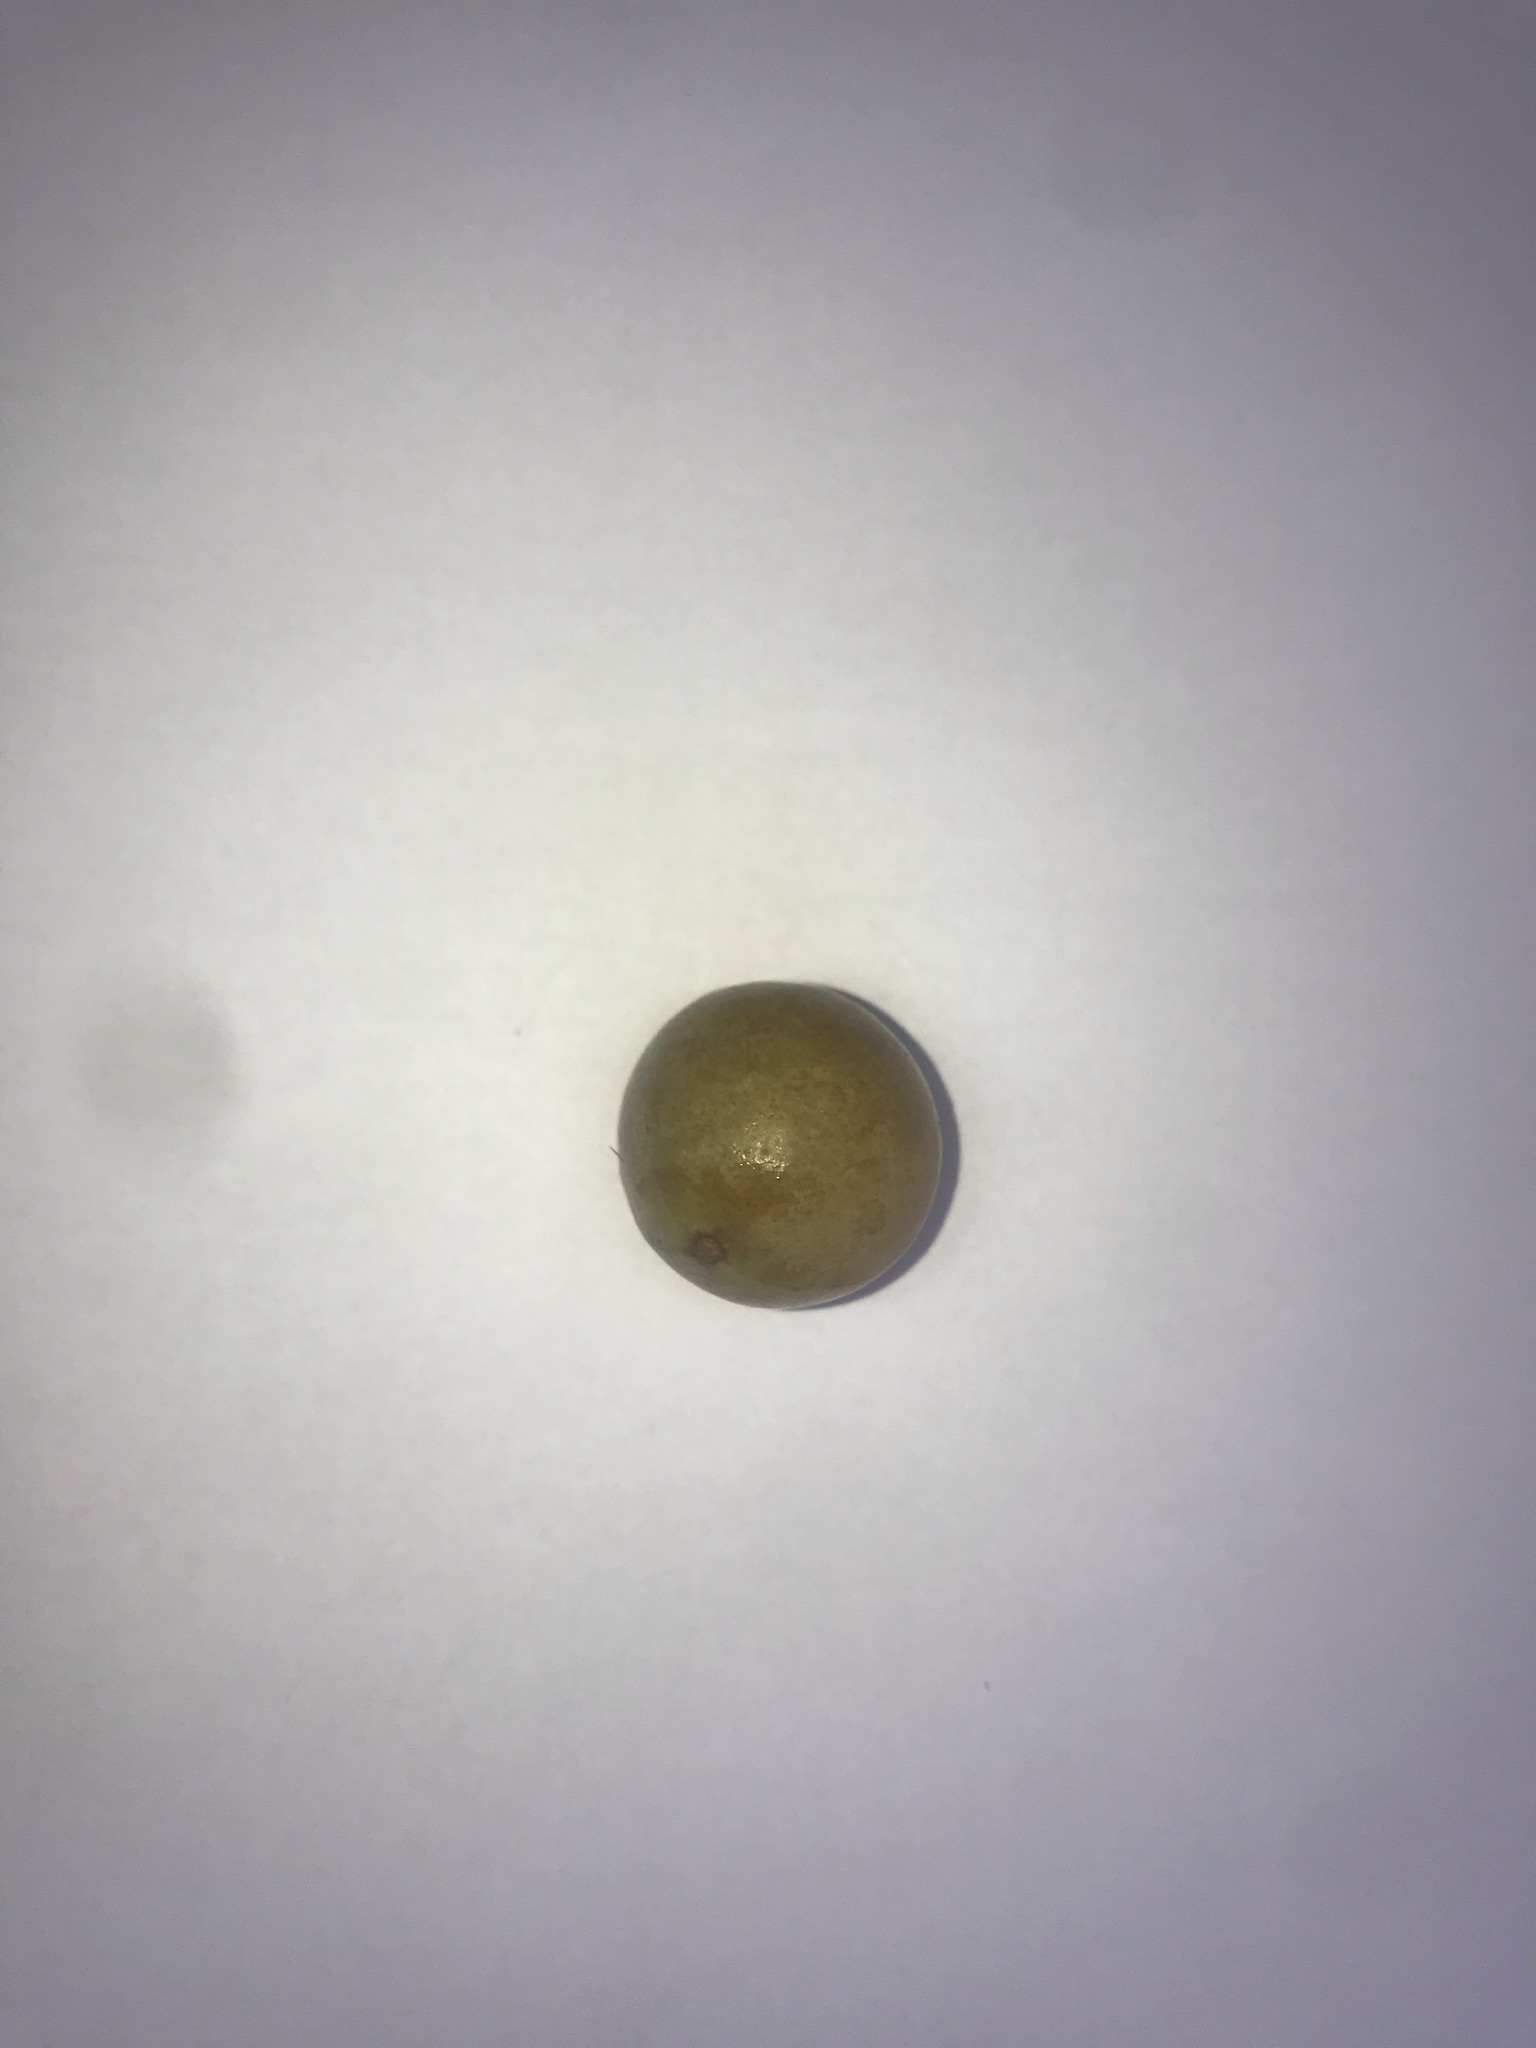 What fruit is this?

gabiroba
